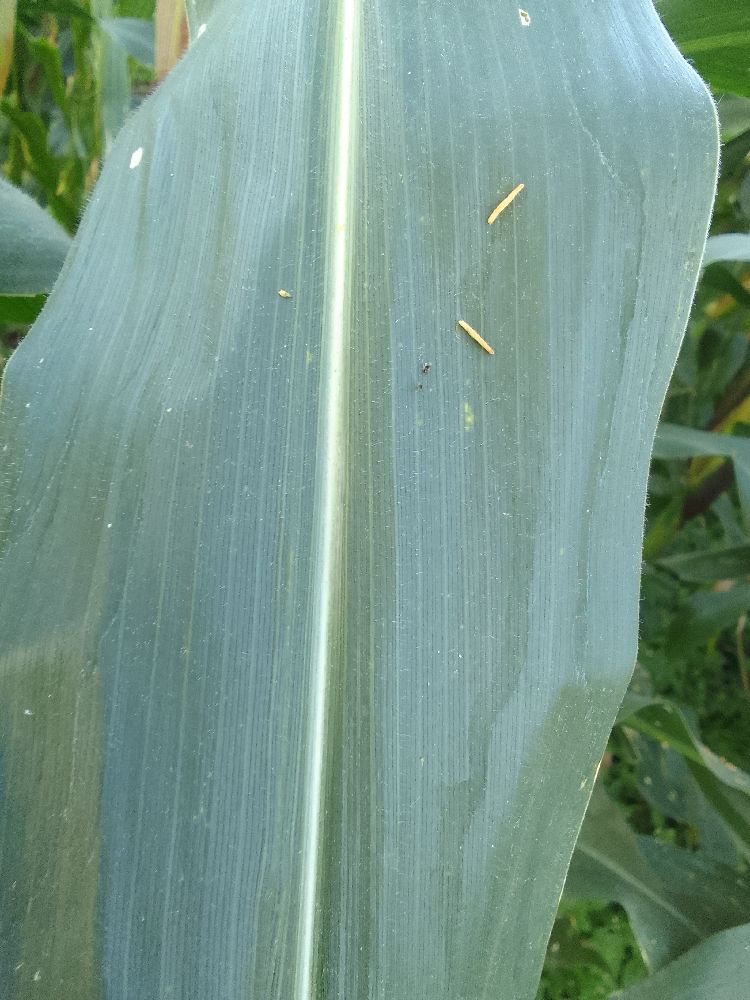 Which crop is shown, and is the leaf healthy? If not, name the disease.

maize, healthy
